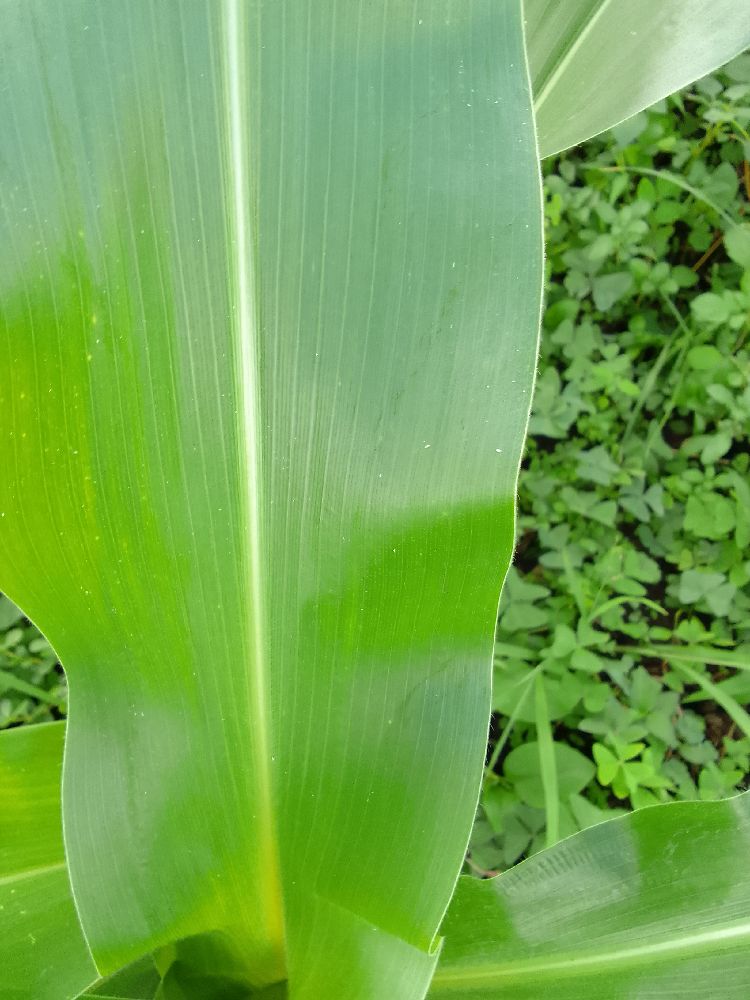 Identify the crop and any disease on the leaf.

maize, healthy
